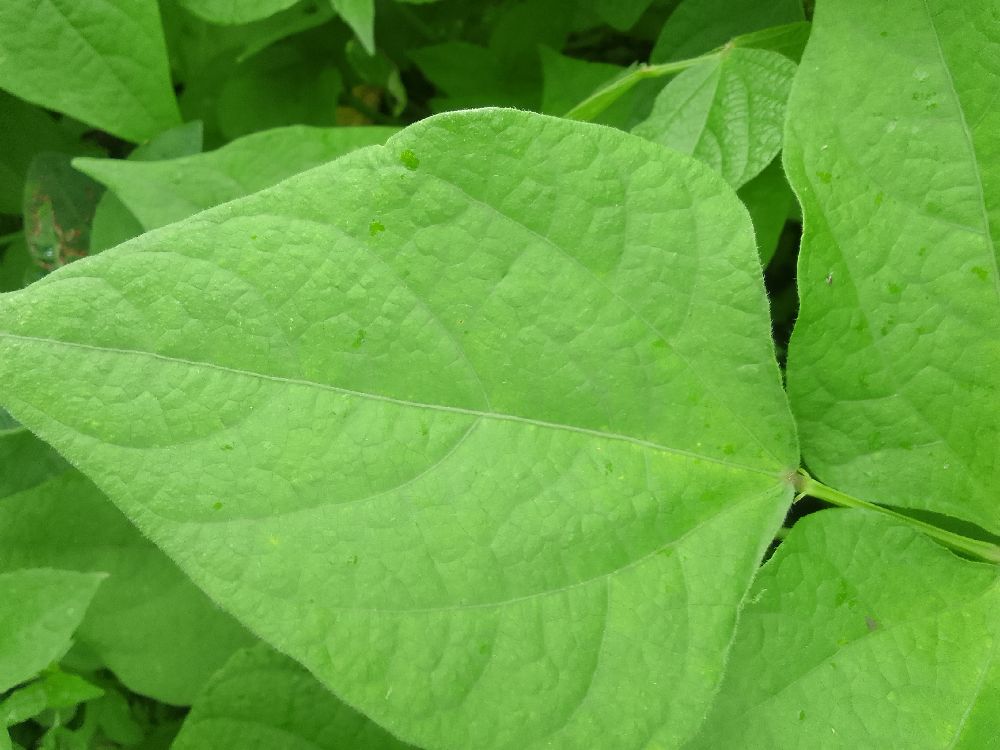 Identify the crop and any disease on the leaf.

common bean, healthy
